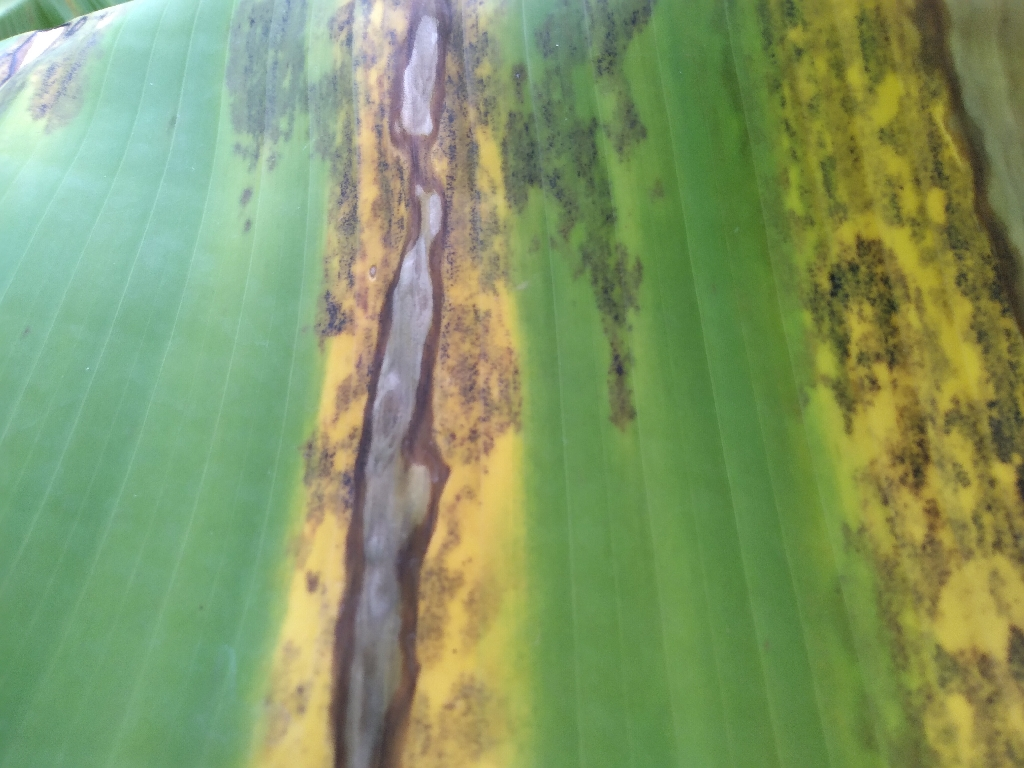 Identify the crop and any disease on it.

banana, black sigatoka
